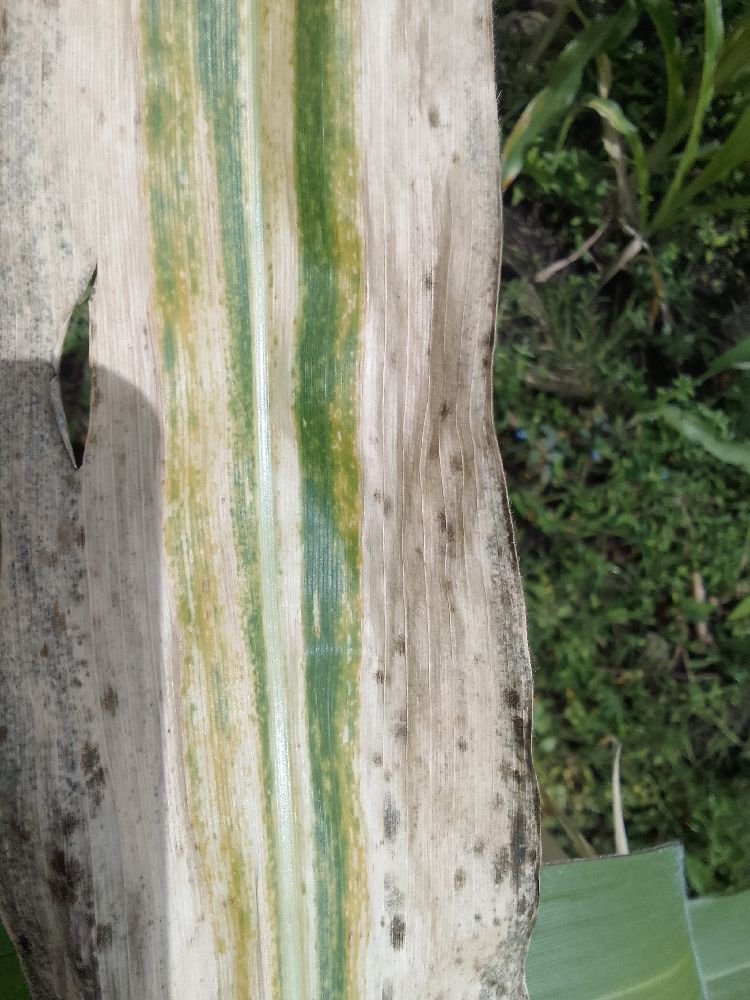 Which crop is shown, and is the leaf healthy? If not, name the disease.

maize, maize lethal necrosis
